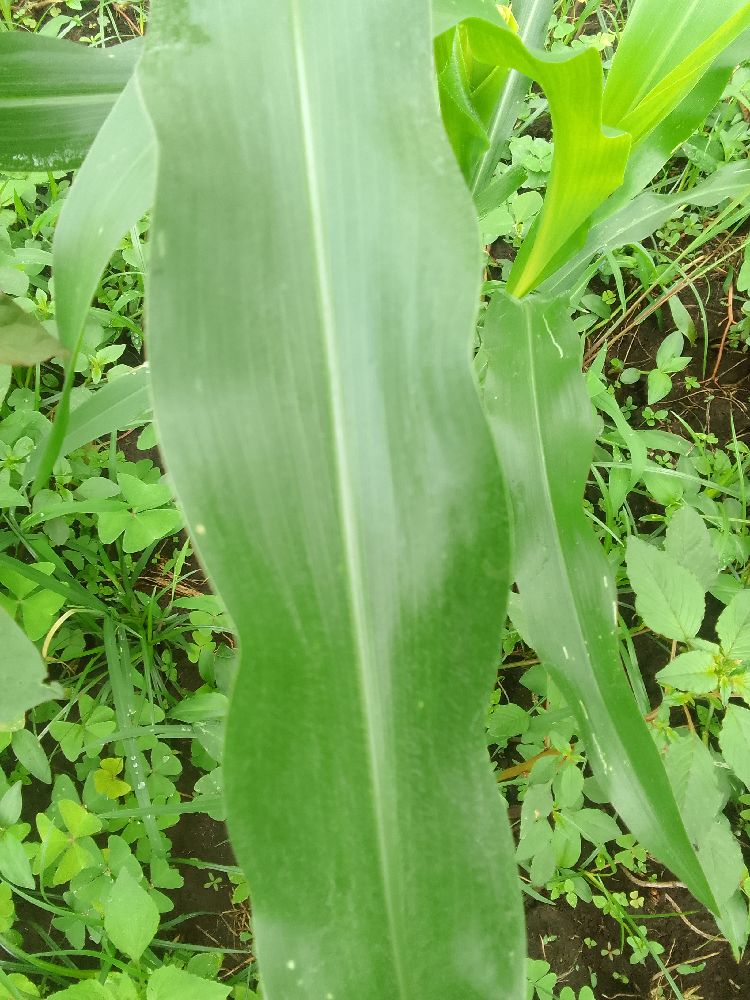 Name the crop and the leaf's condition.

maize, healthy
